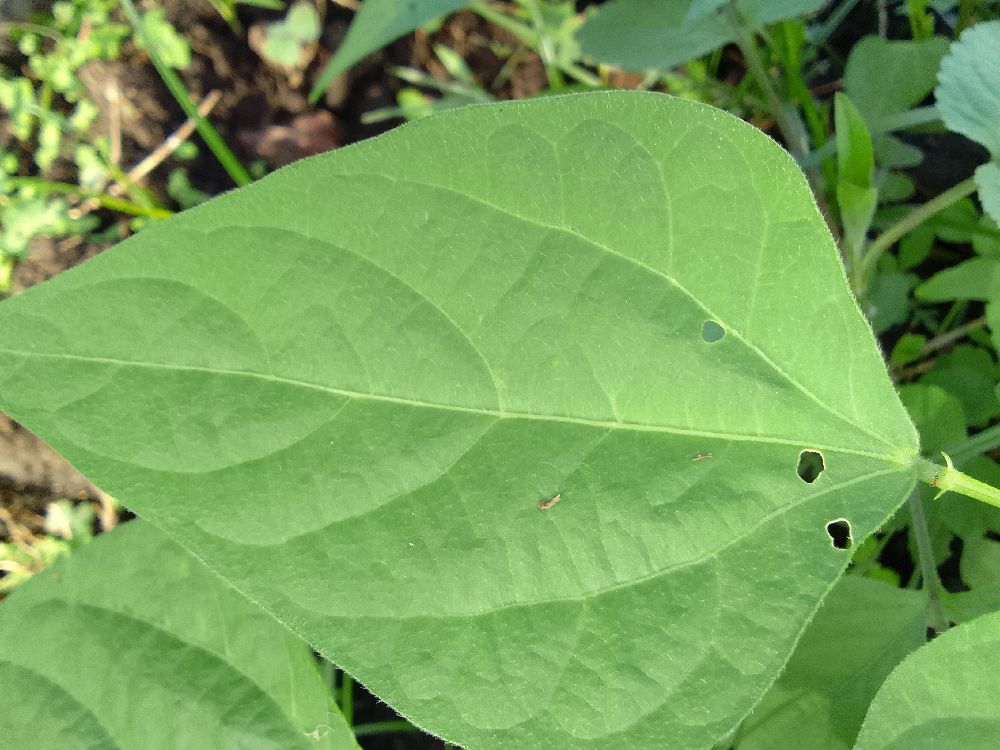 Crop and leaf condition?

common bean, healthy
